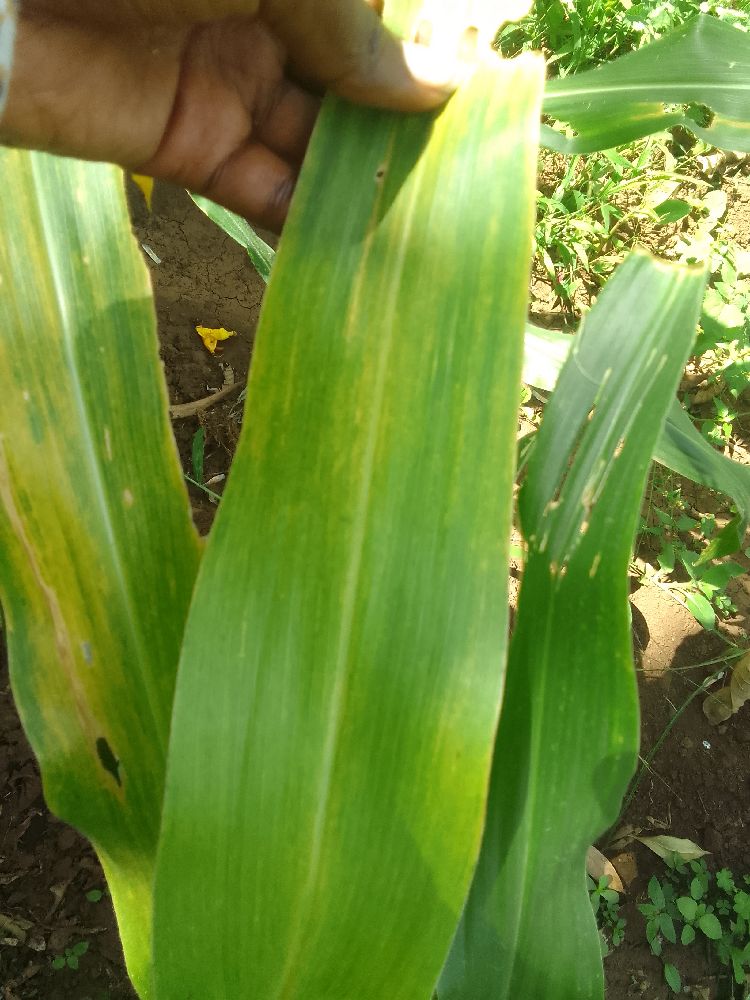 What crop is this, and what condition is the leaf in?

maize, maize lethal necrosis
